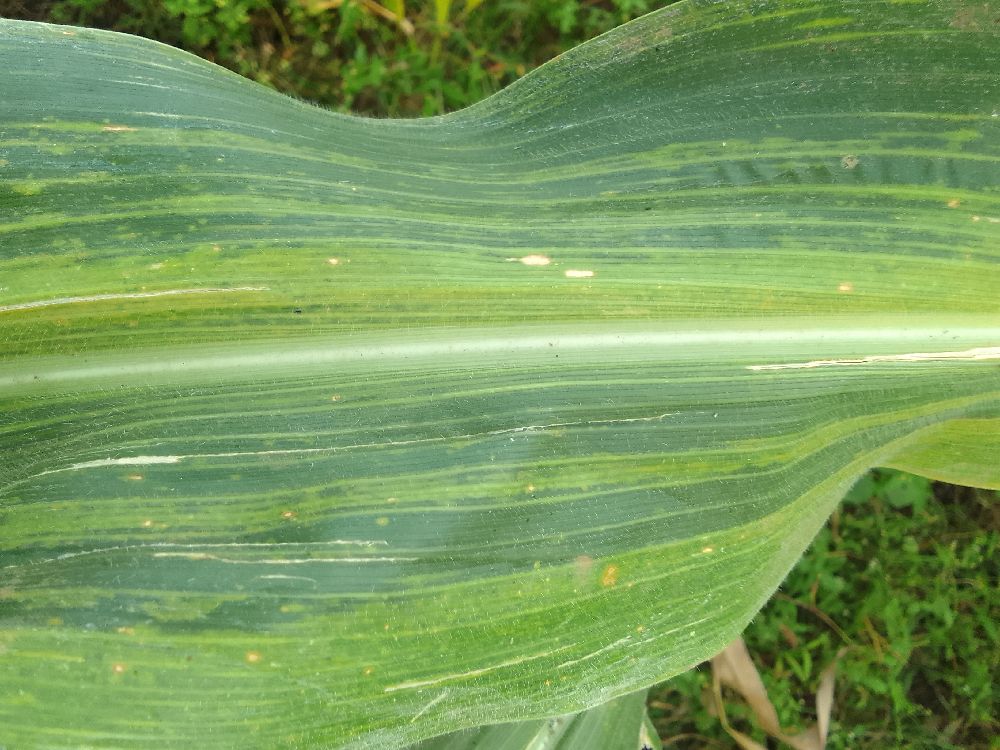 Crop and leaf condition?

maize, maize lethal necrosis
